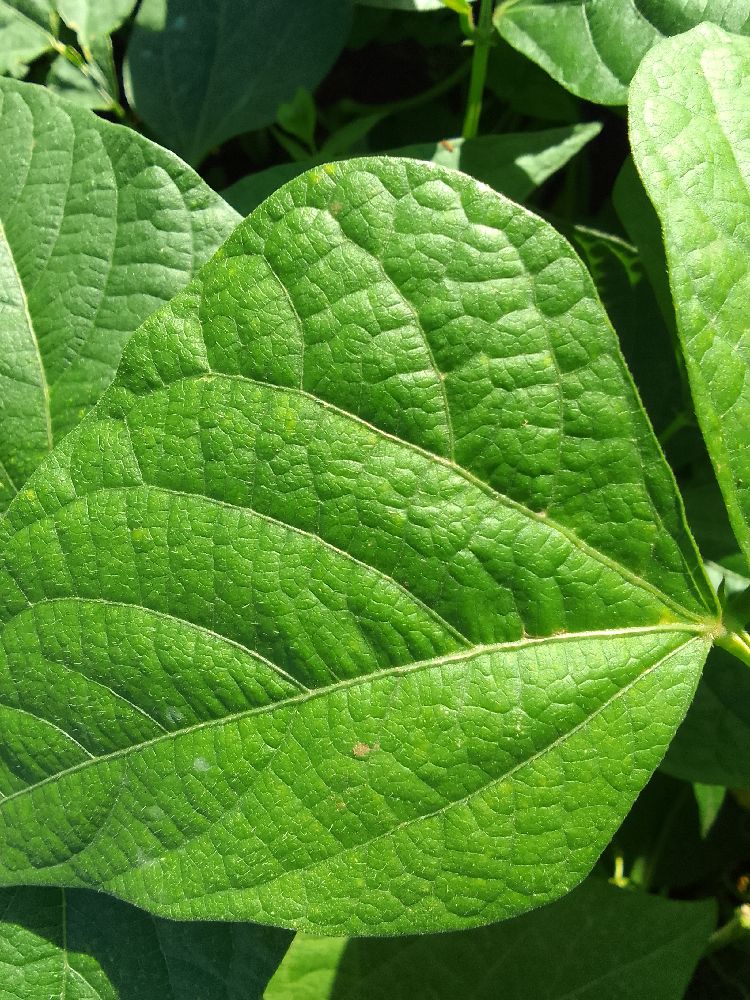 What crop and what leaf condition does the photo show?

common bean, healthy
